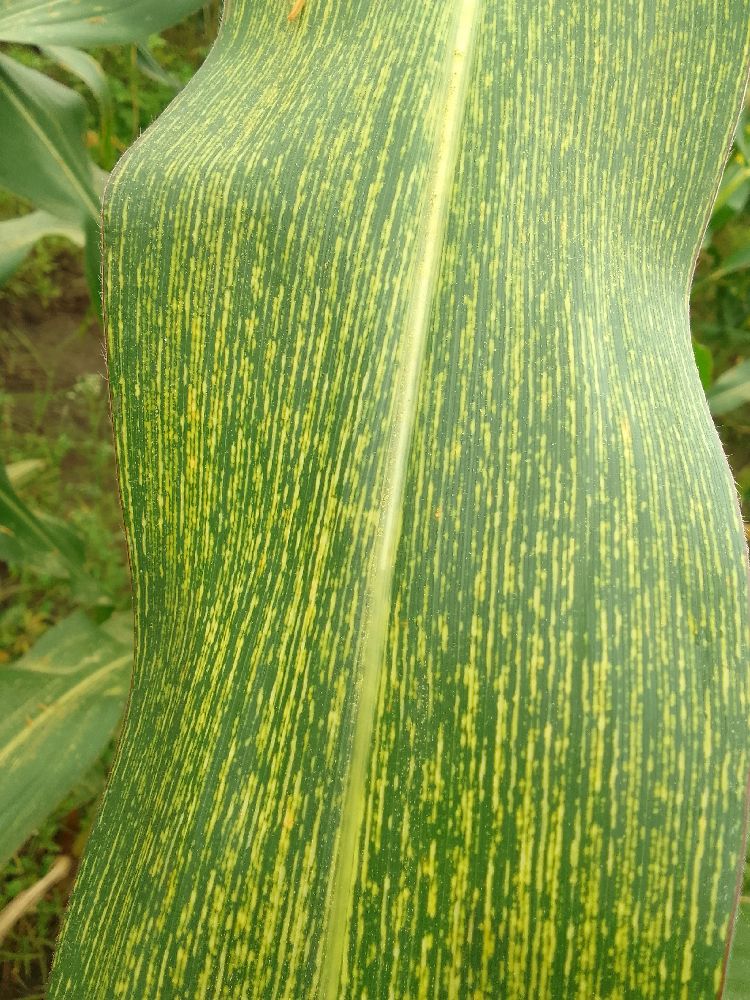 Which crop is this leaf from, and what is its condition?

maize, maize streak virus
